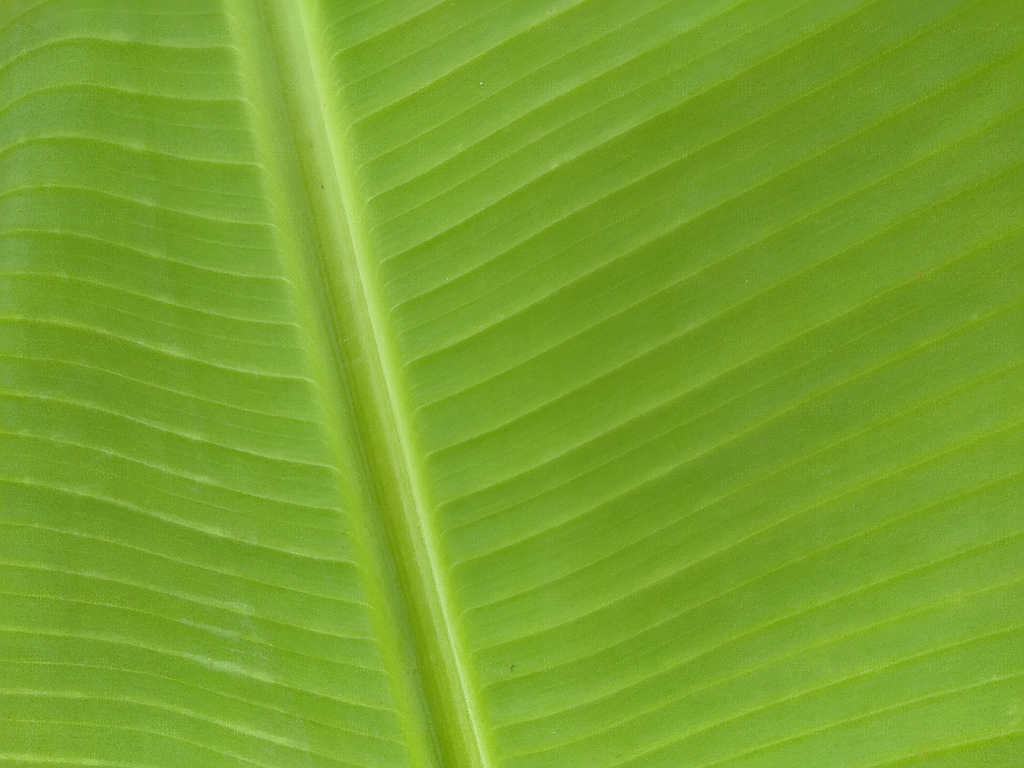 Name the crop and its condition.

banana, healthy
